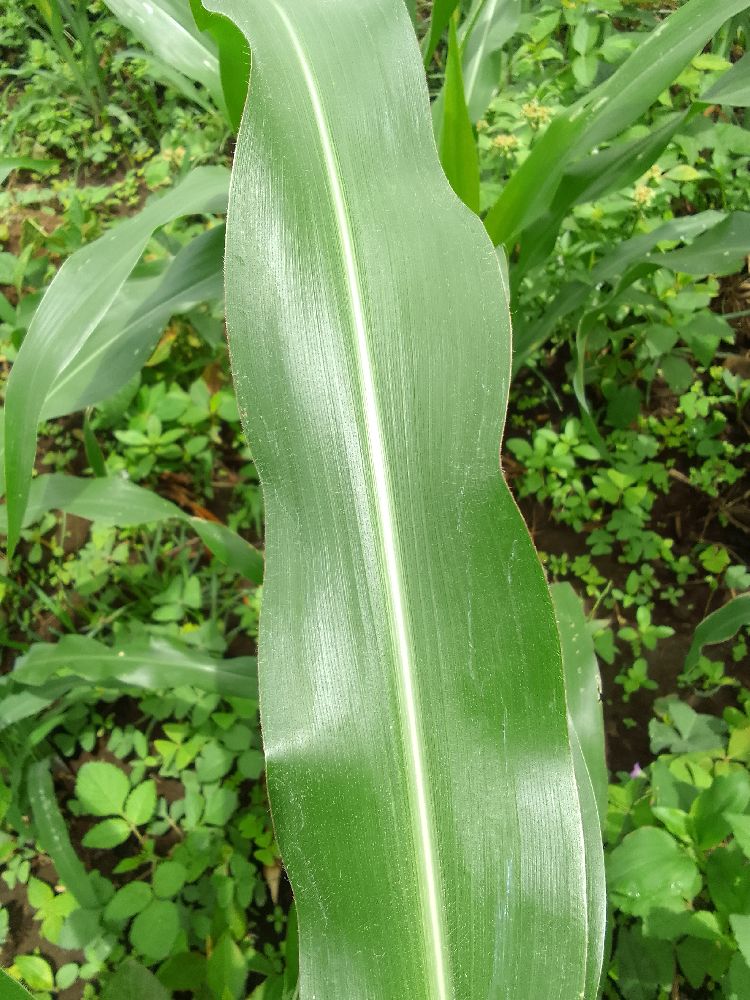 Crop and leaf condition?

maize, healthy
